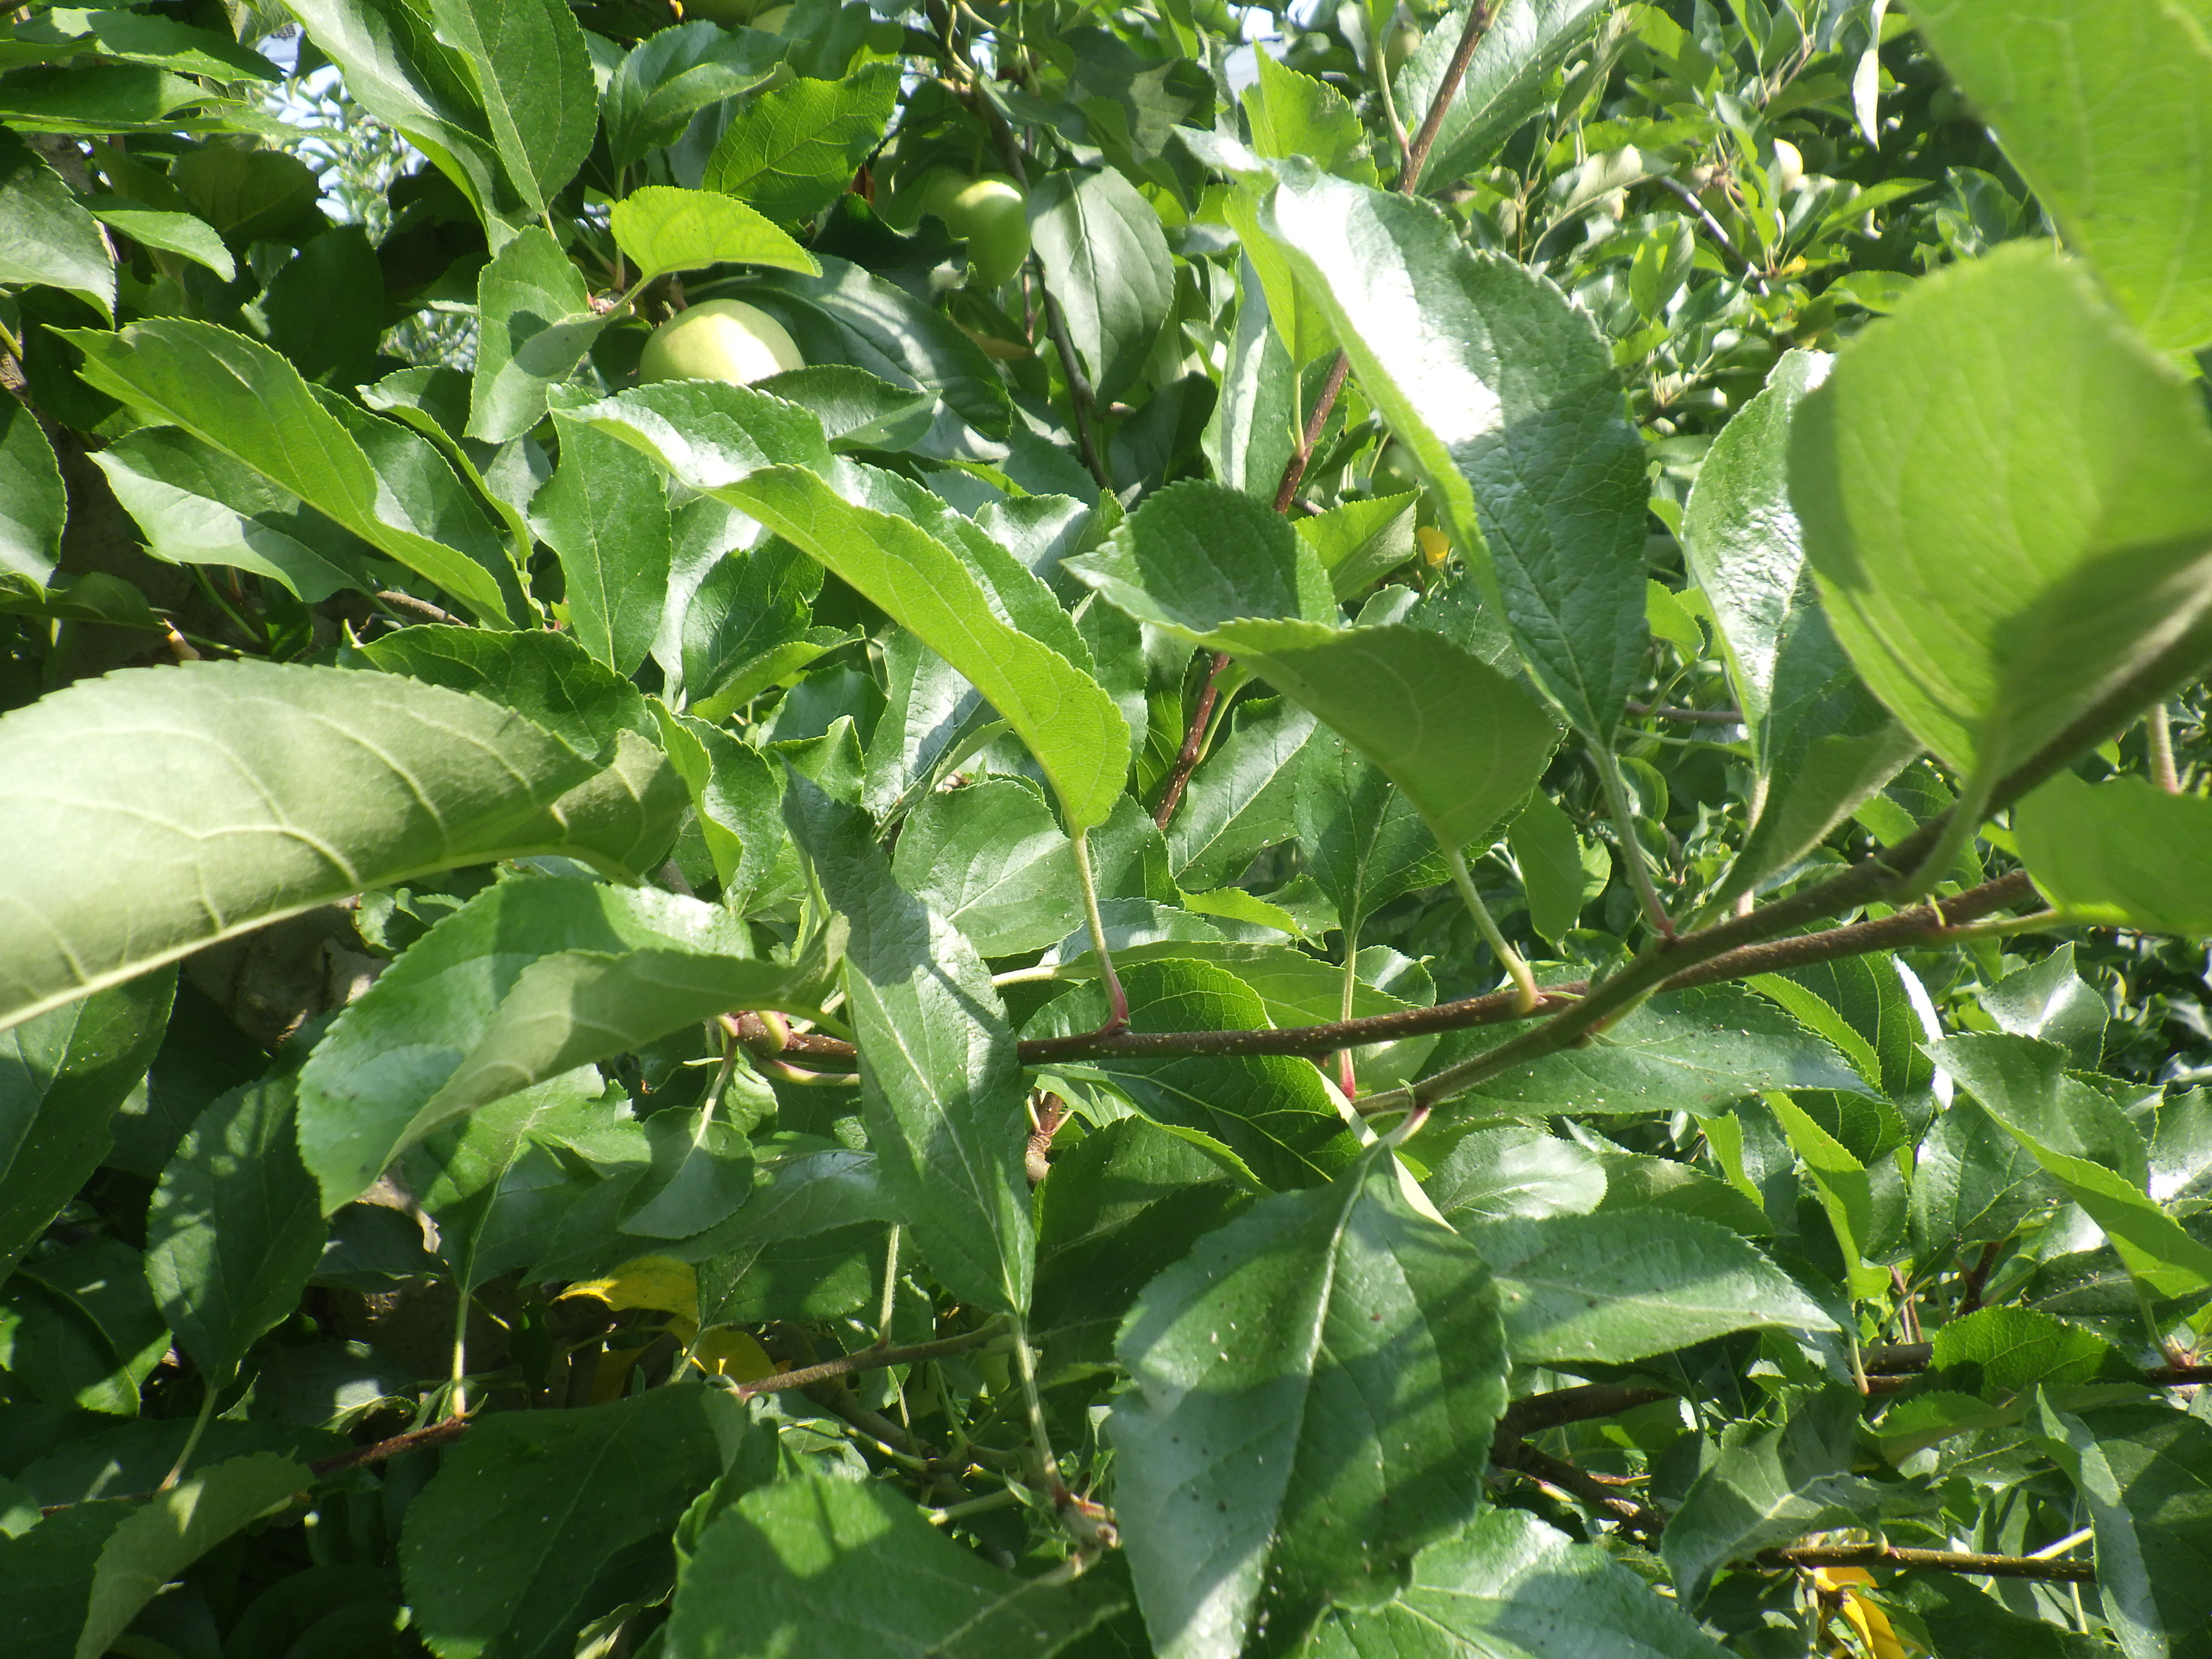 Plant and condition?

apple, aphids
